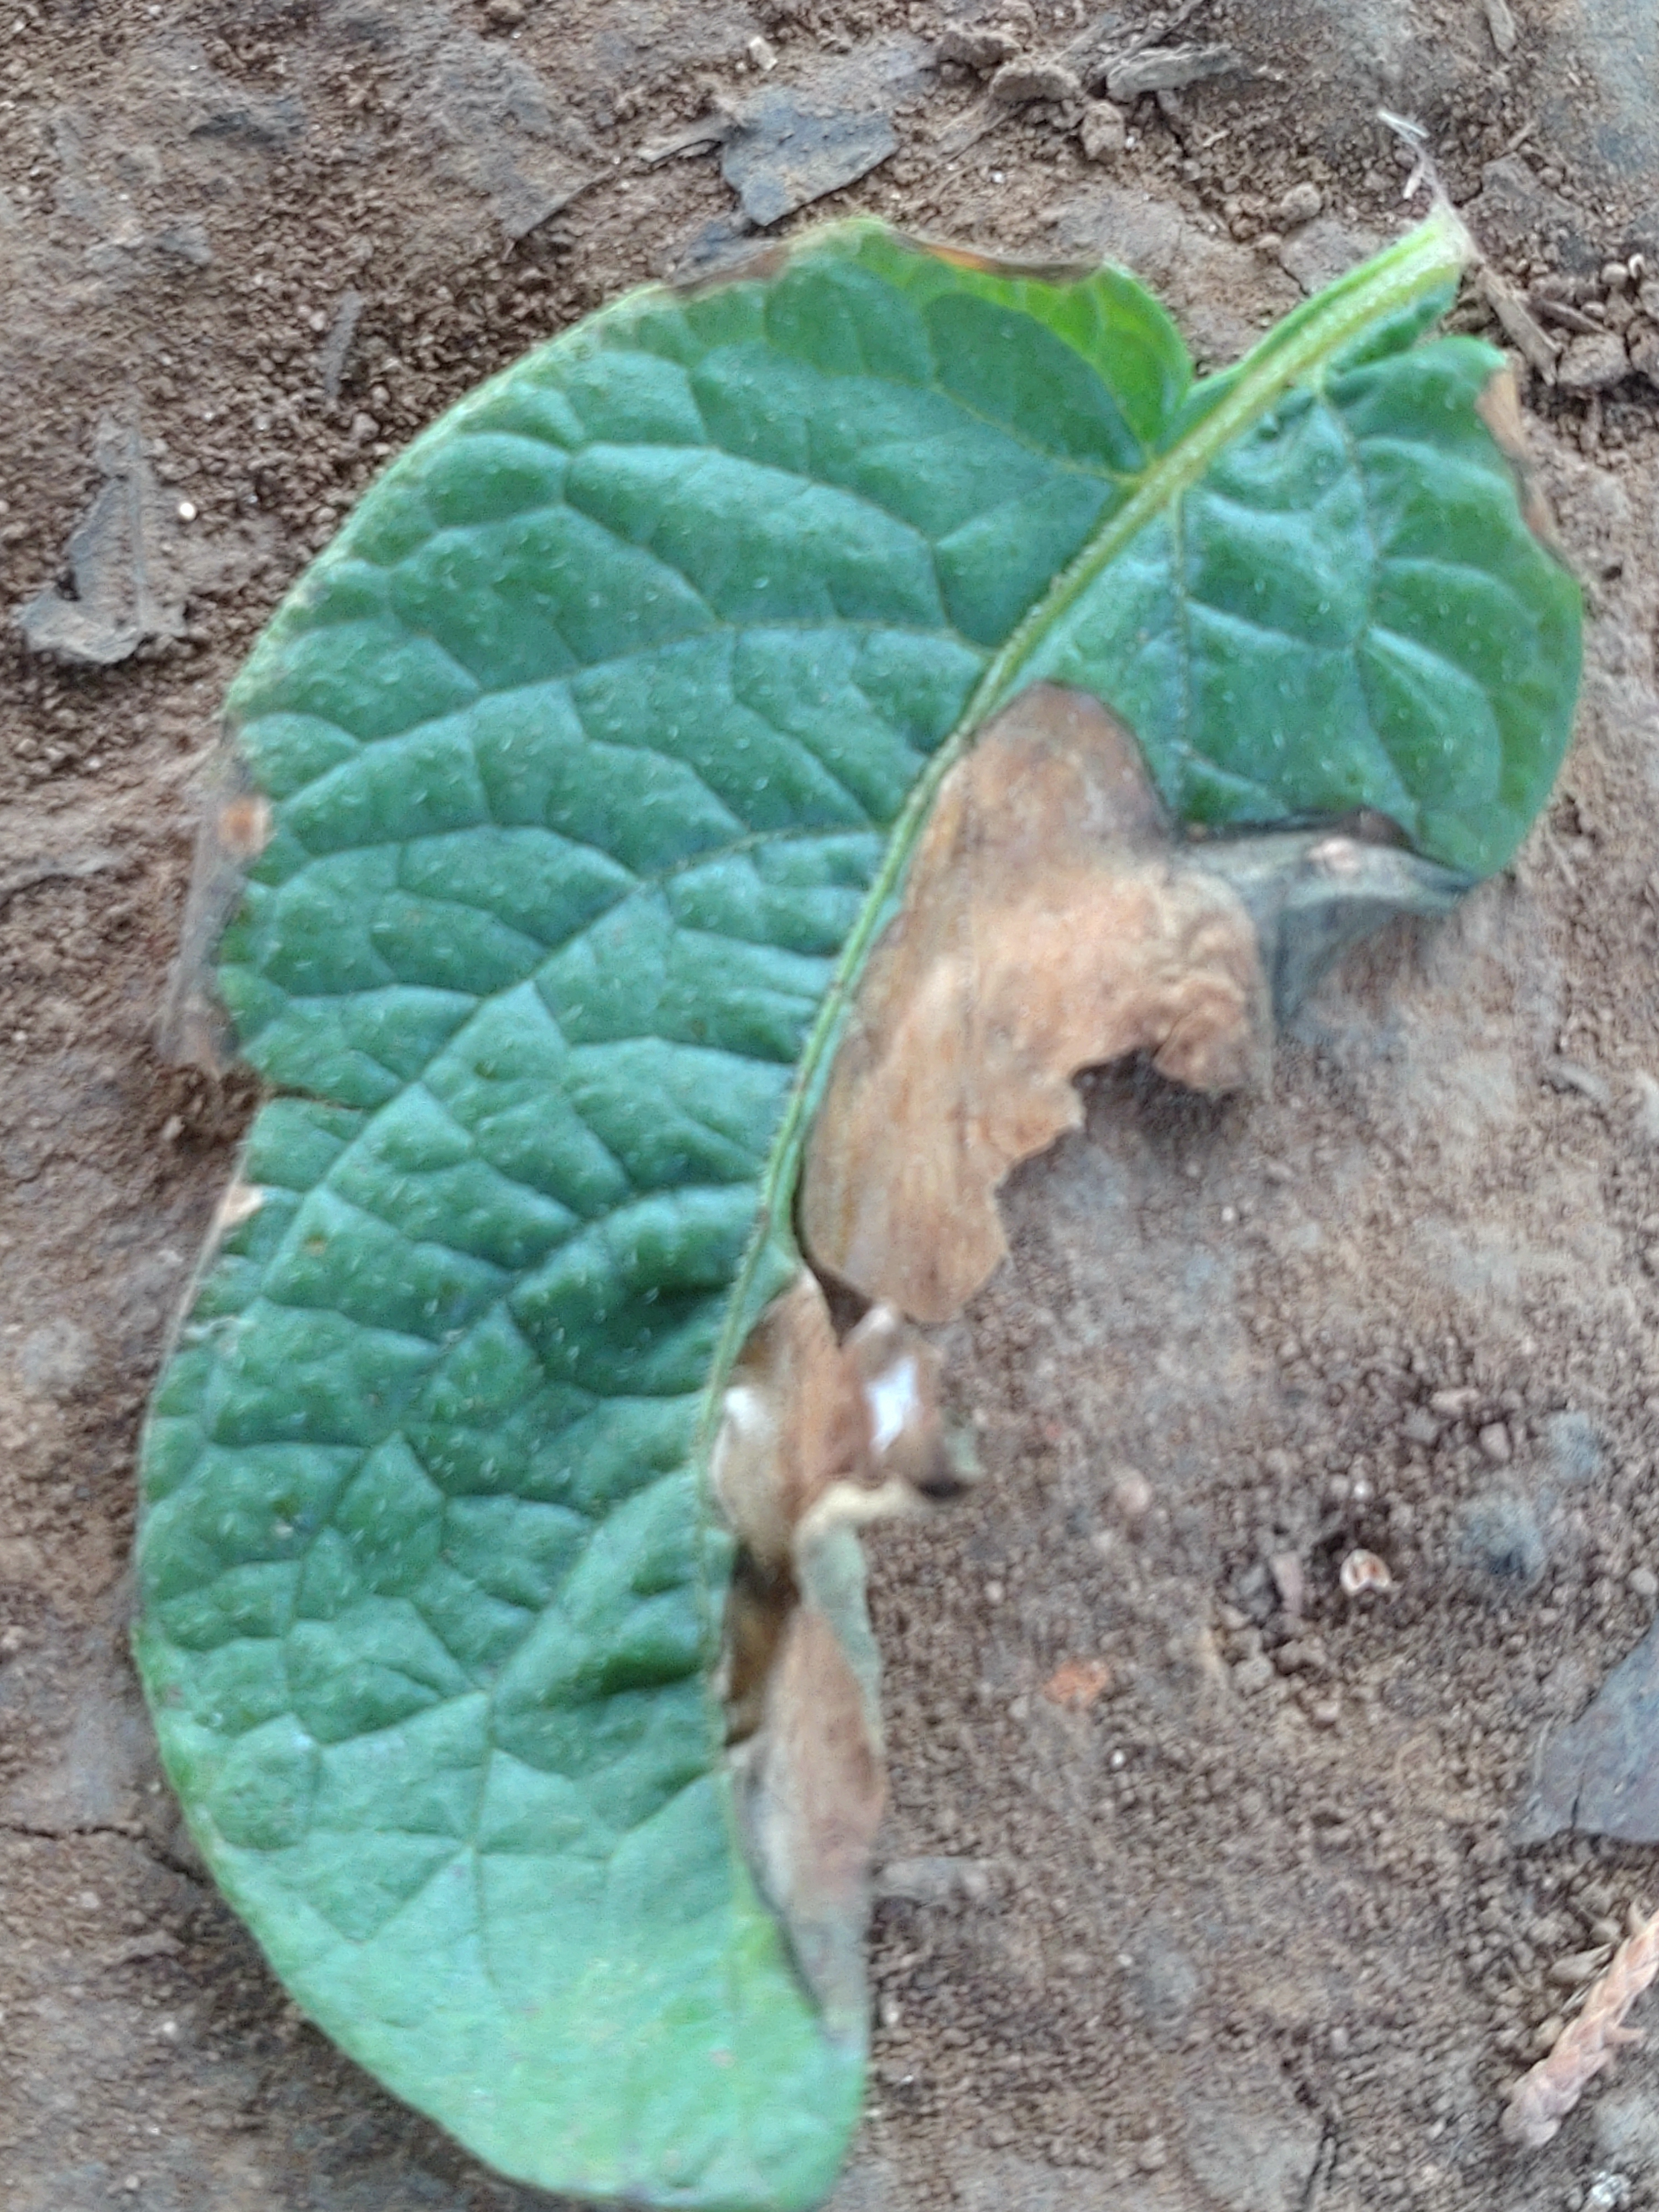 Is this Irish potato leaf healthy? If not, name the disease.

early blight
